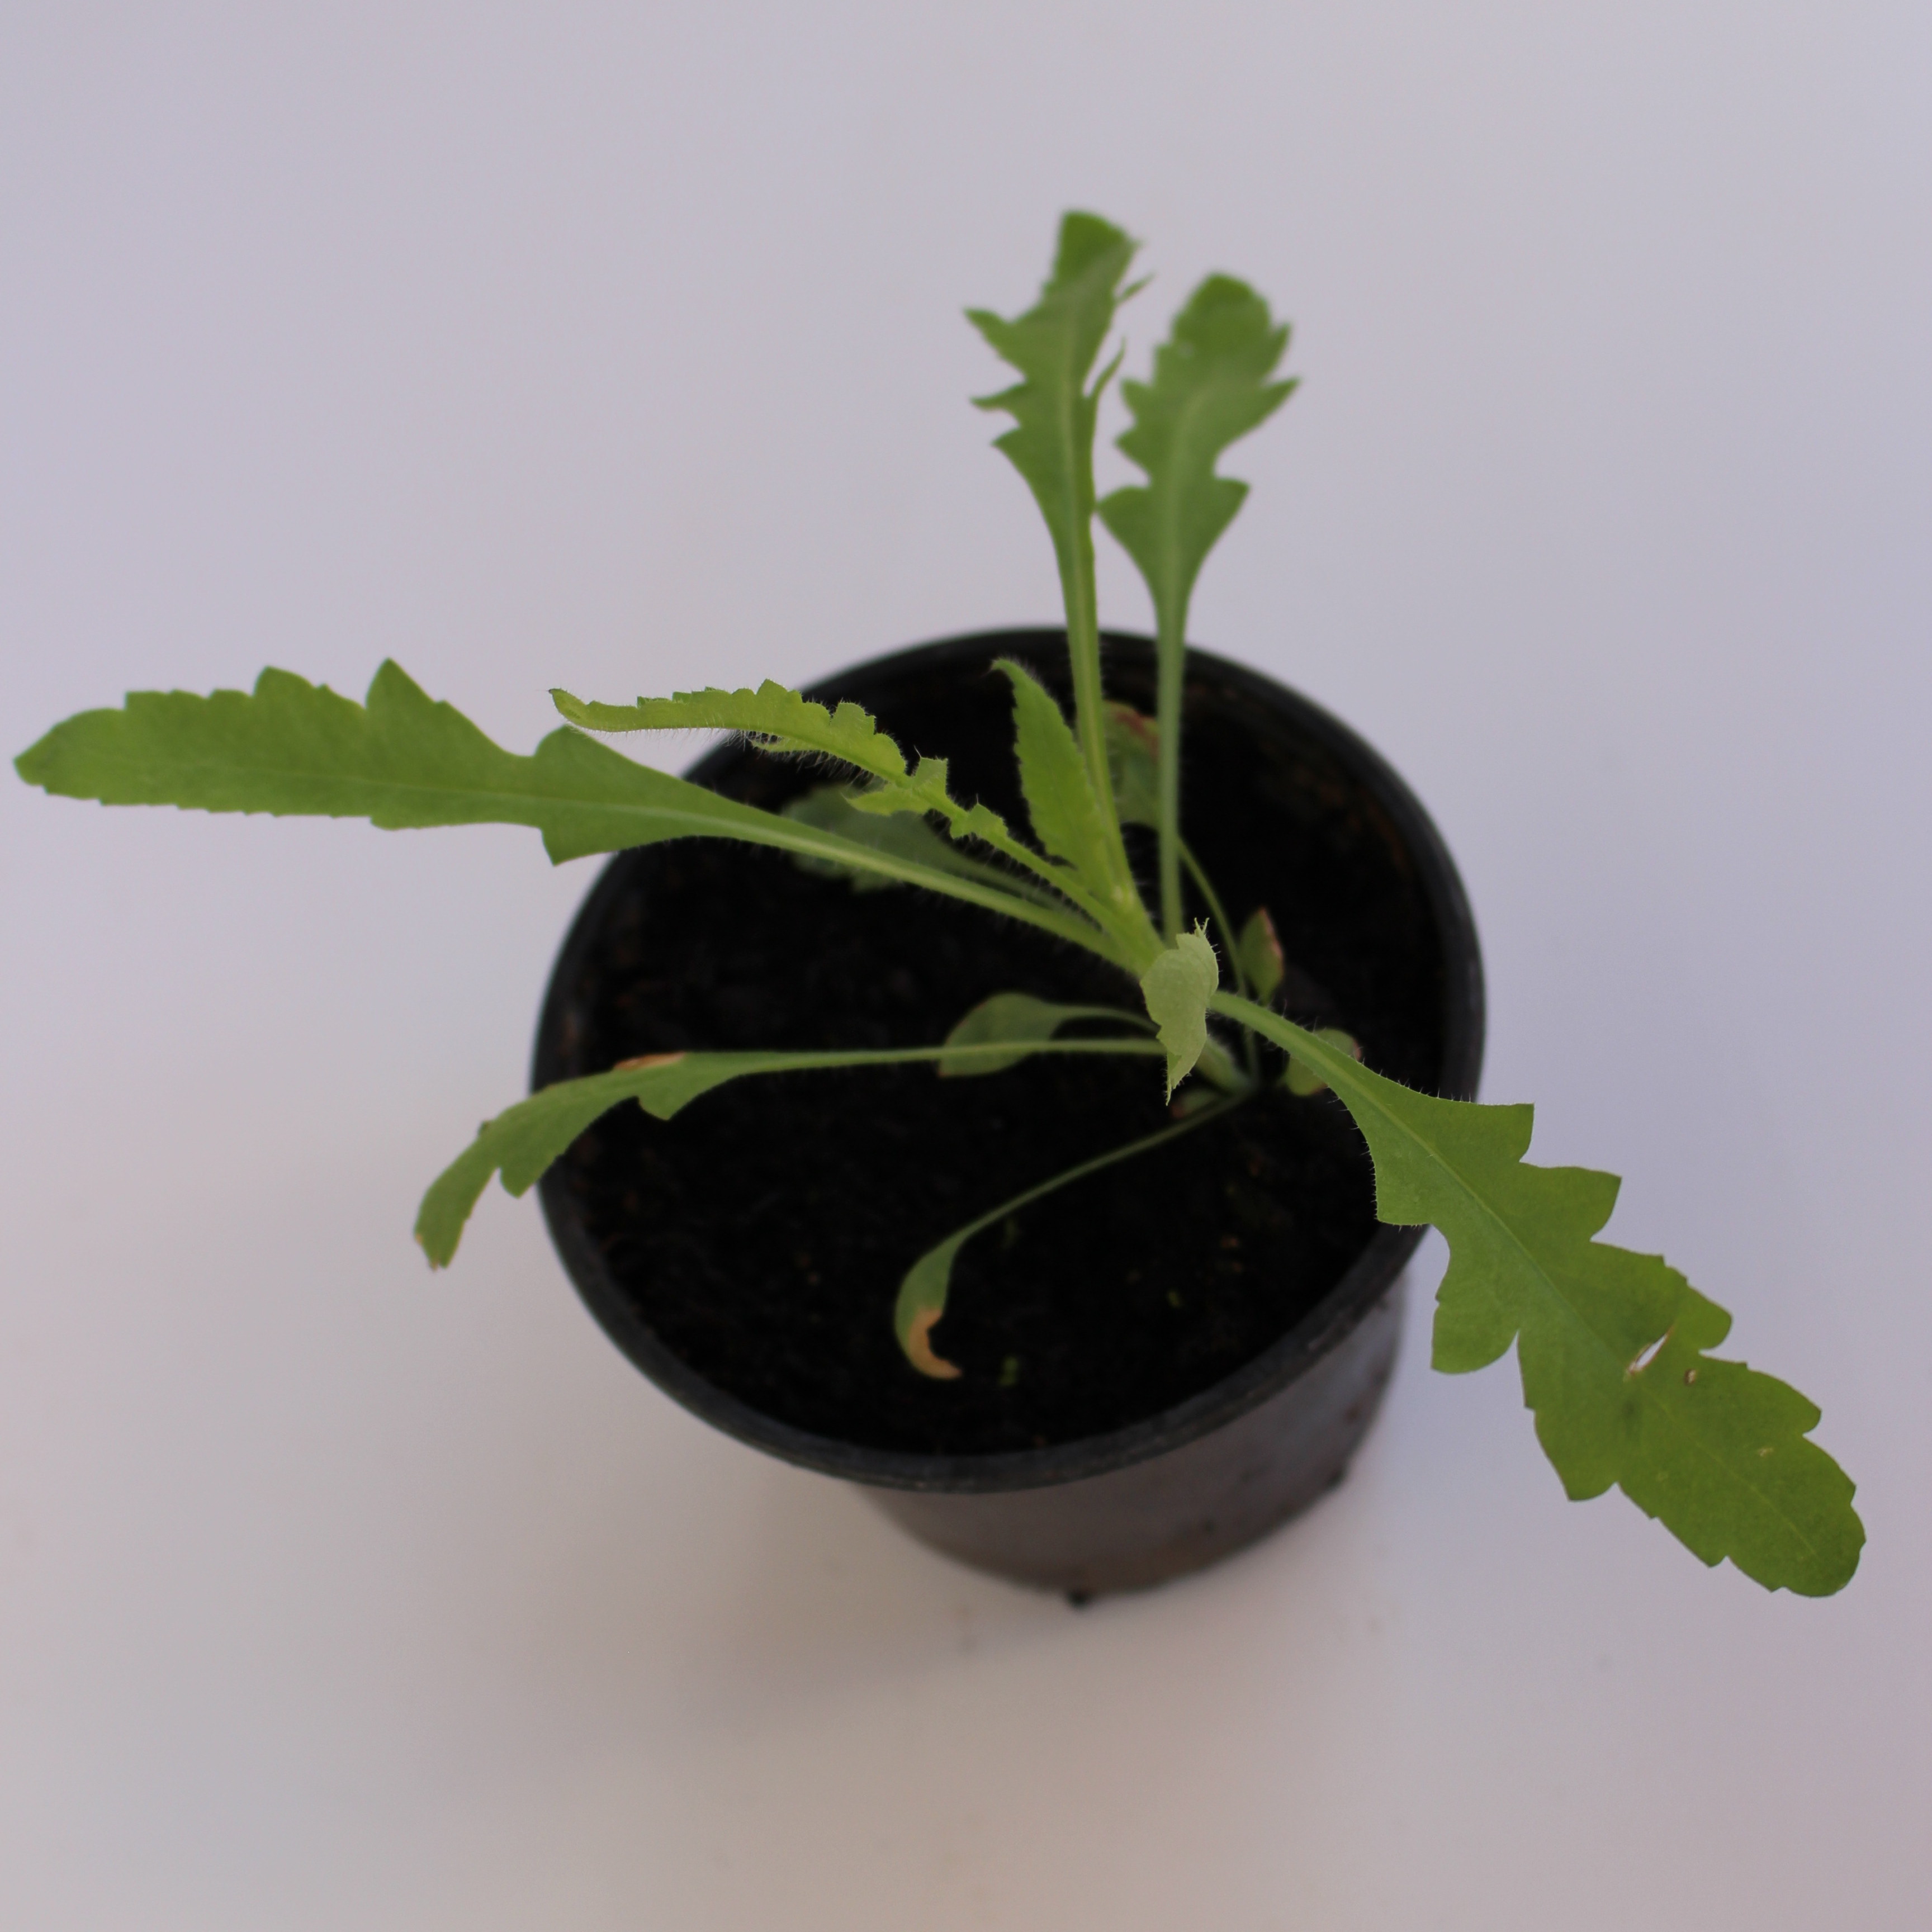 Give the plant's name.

Papaver rhoeas
